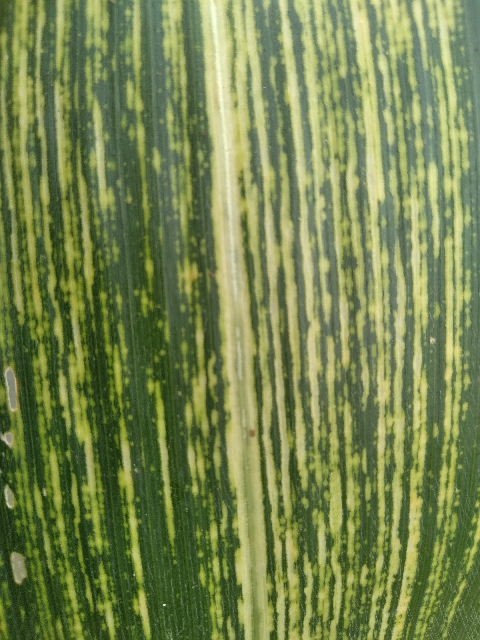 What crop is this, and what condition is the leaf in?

maize, maize streak virus
